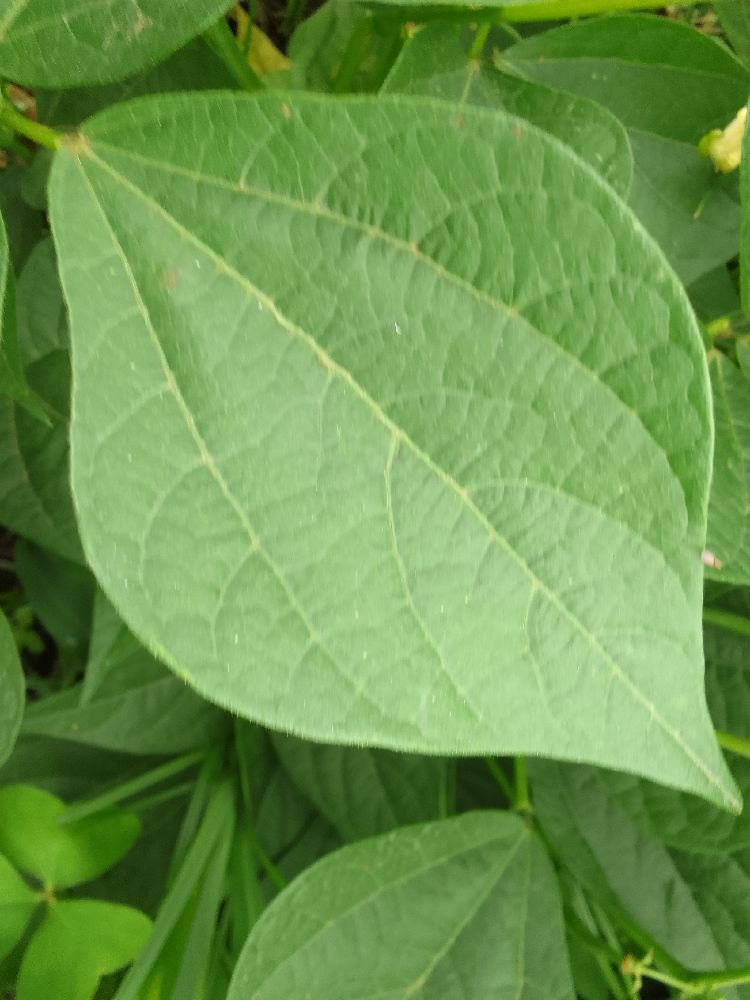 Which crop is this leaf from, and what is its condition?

common bean, healthy
